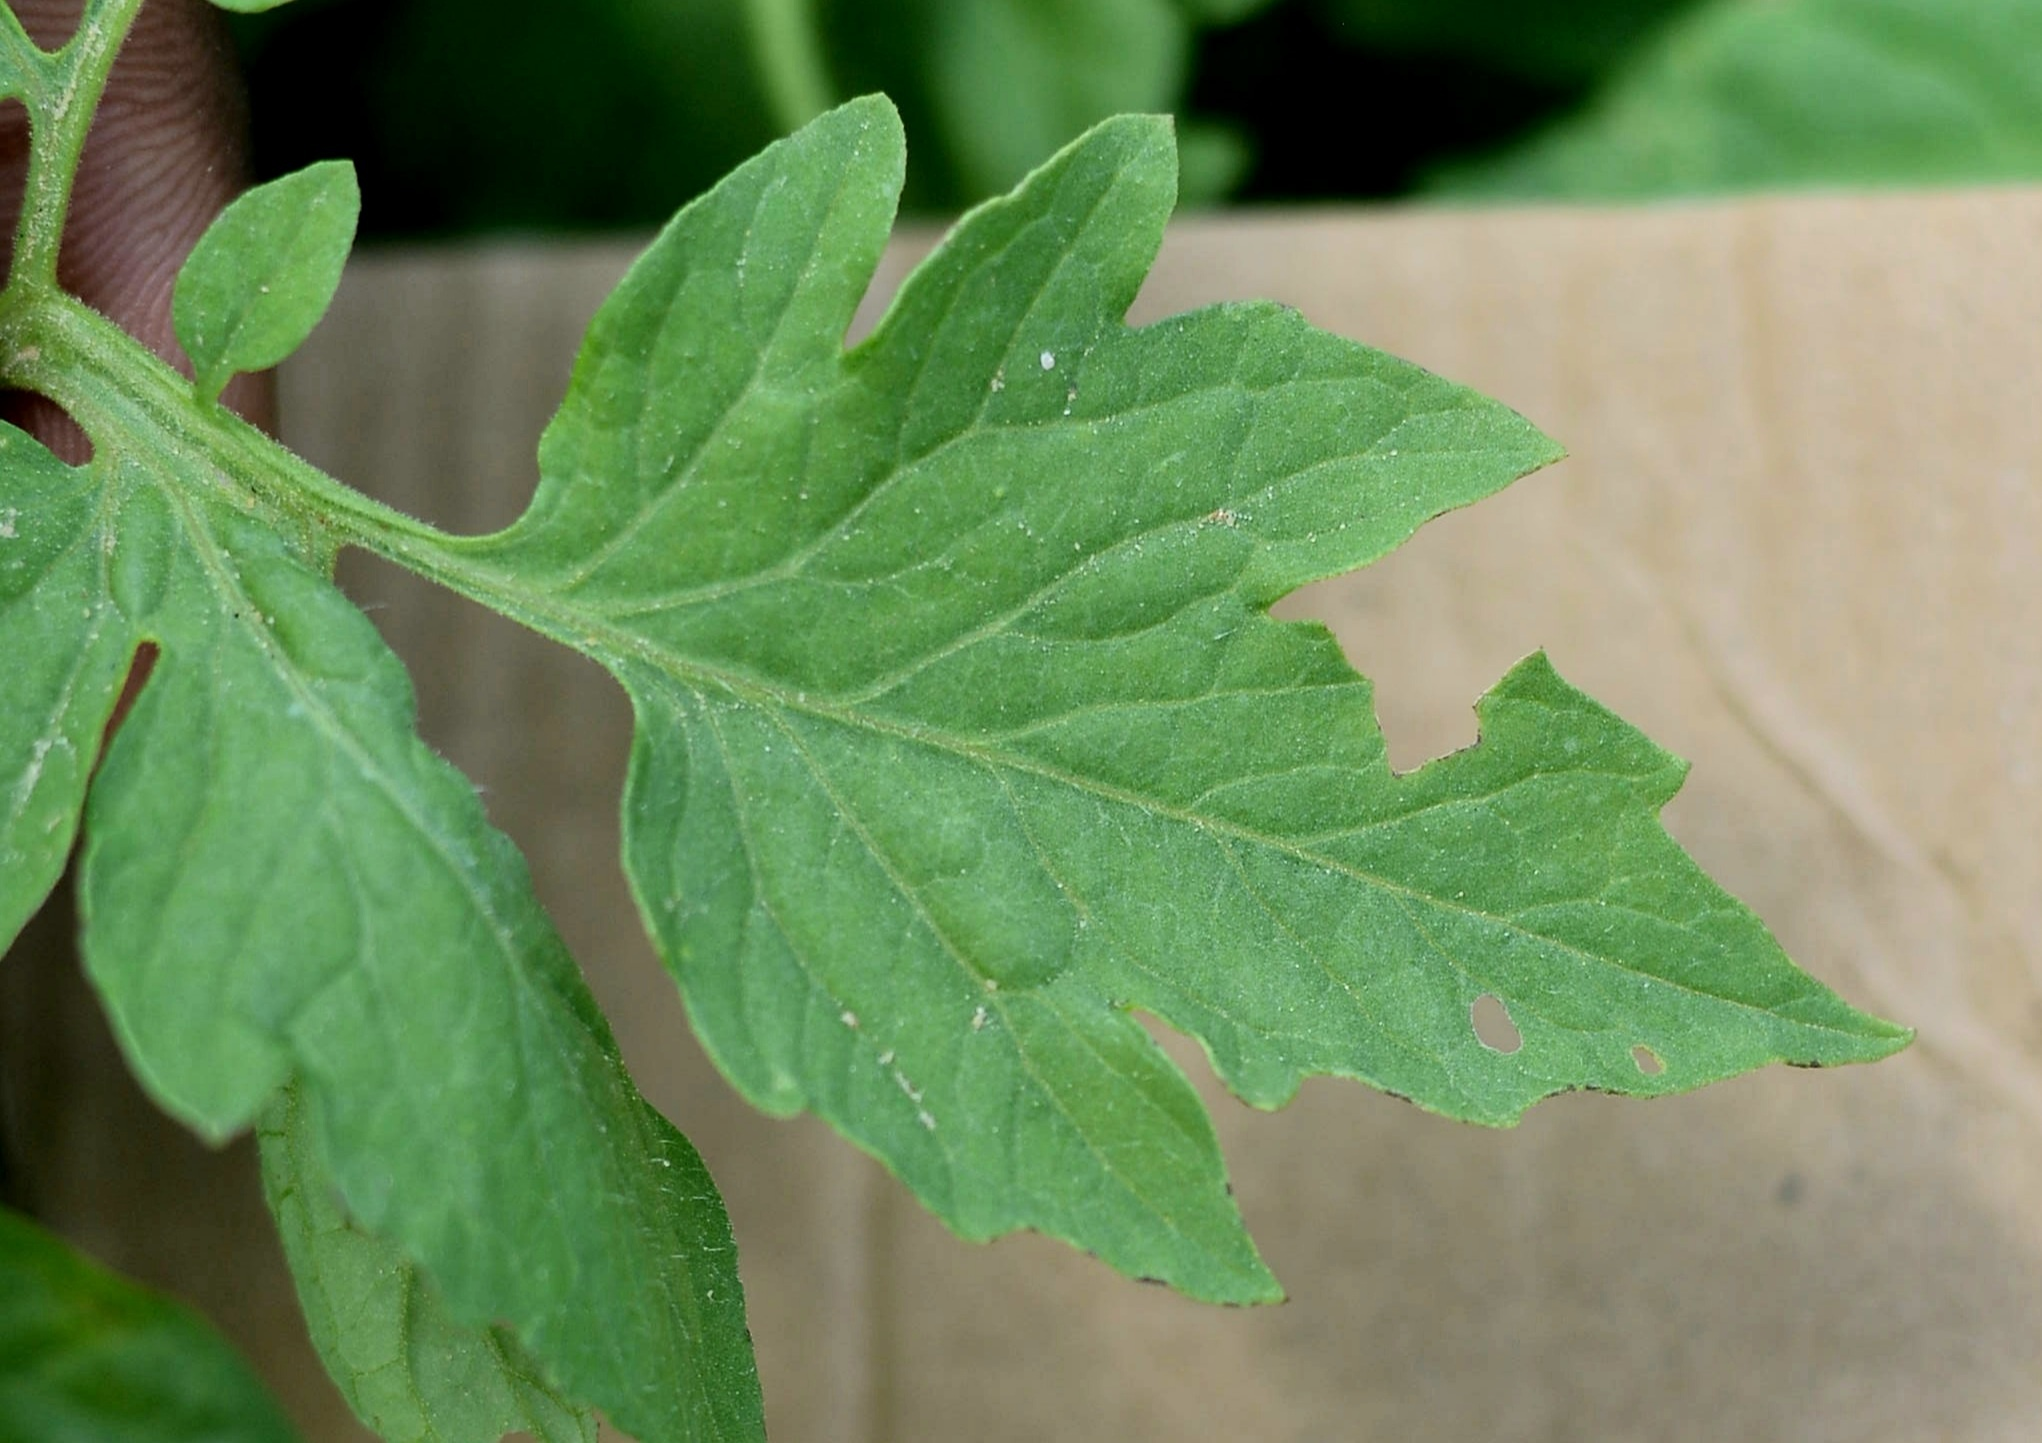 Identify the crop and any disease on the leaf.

tomato, infected
